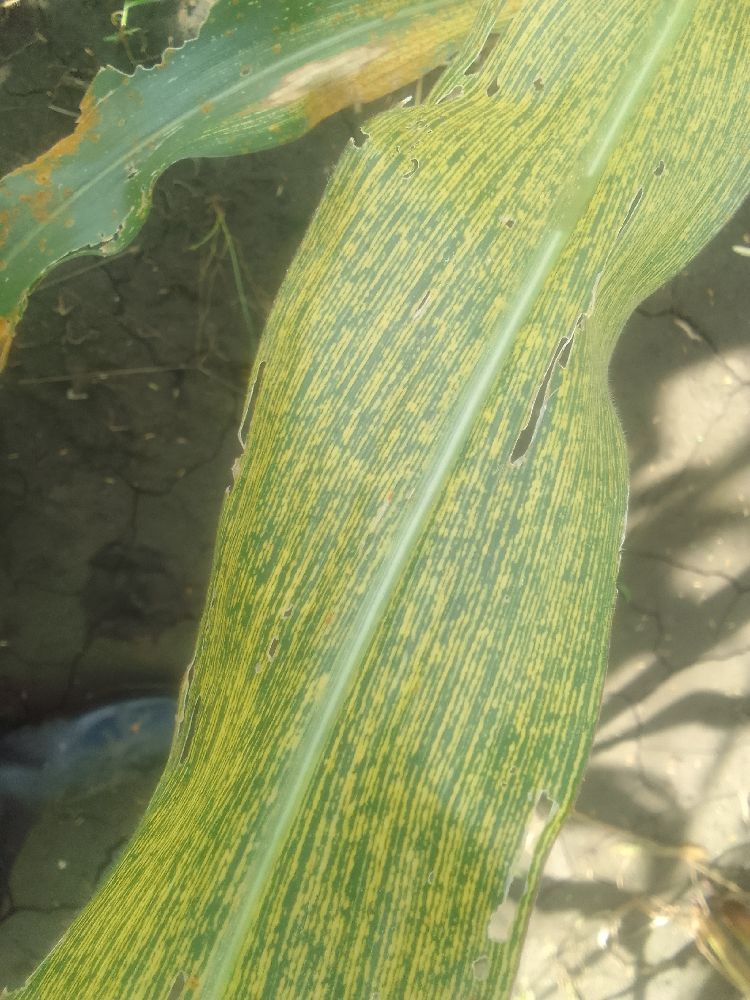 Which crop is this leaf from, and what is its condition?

maize, maize streak virus
